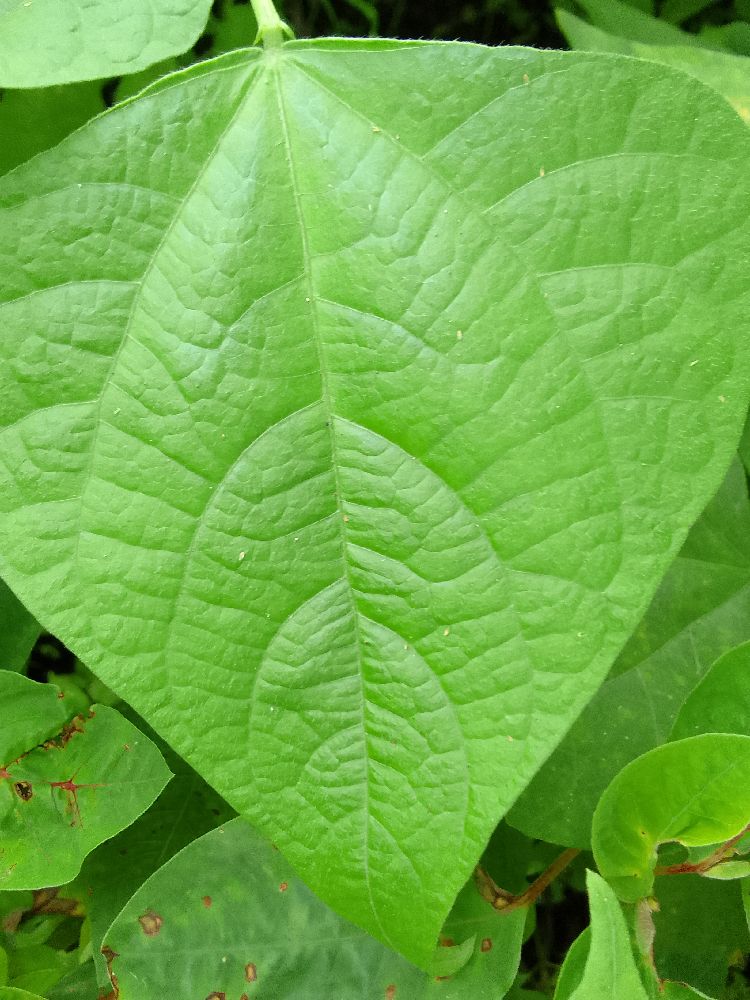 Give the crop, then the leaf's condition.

common bean, healthy
